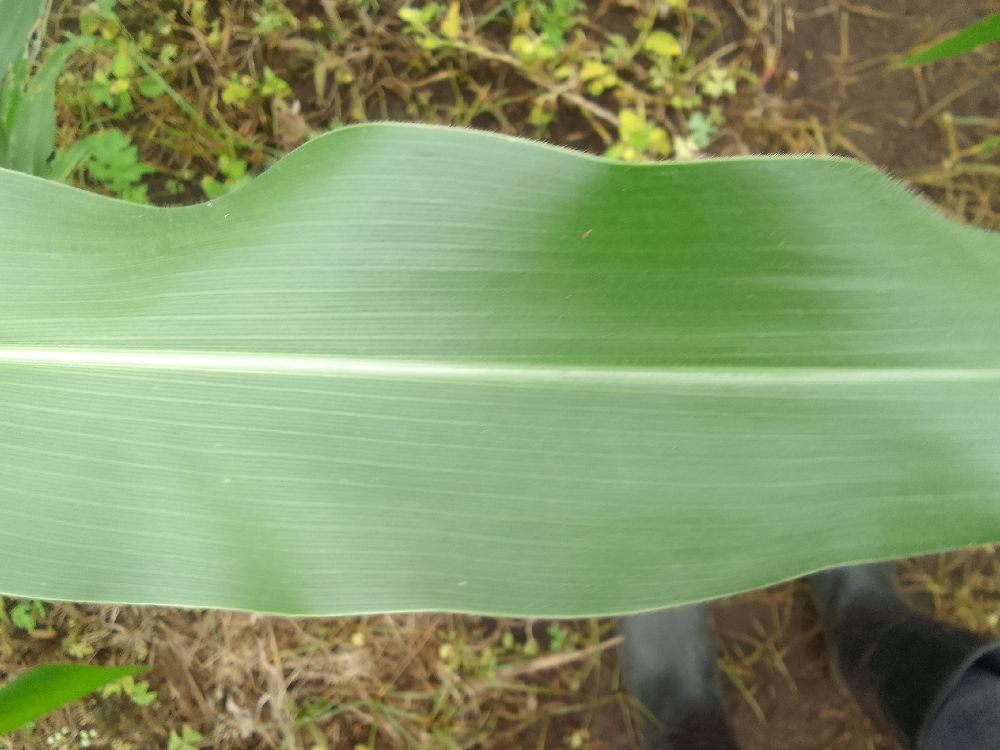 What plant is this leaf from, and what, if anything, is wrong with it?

maize, healthy
